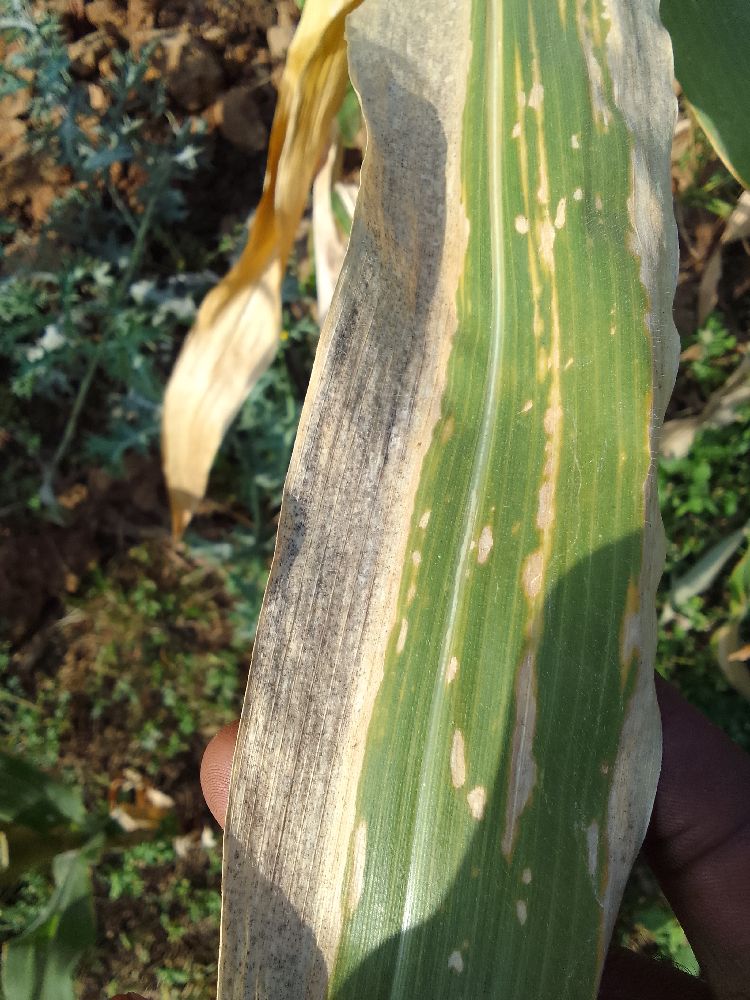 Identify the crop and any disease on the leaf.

maize, maize lethal necrosis
